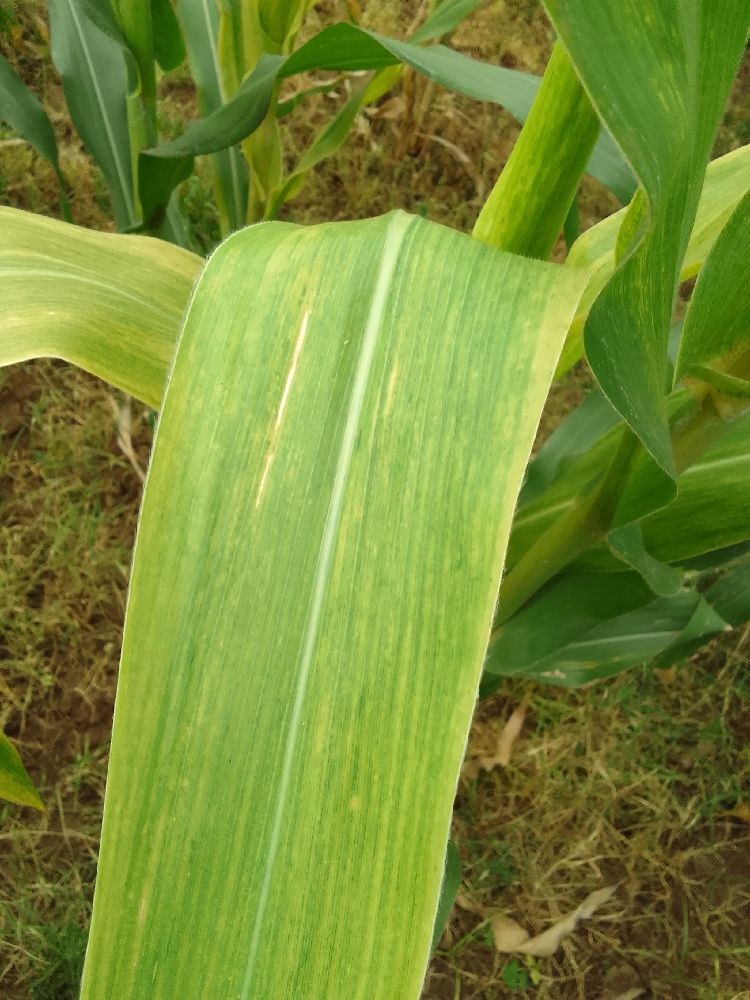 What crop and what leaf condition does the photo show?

maize, maize lethal necrosis
